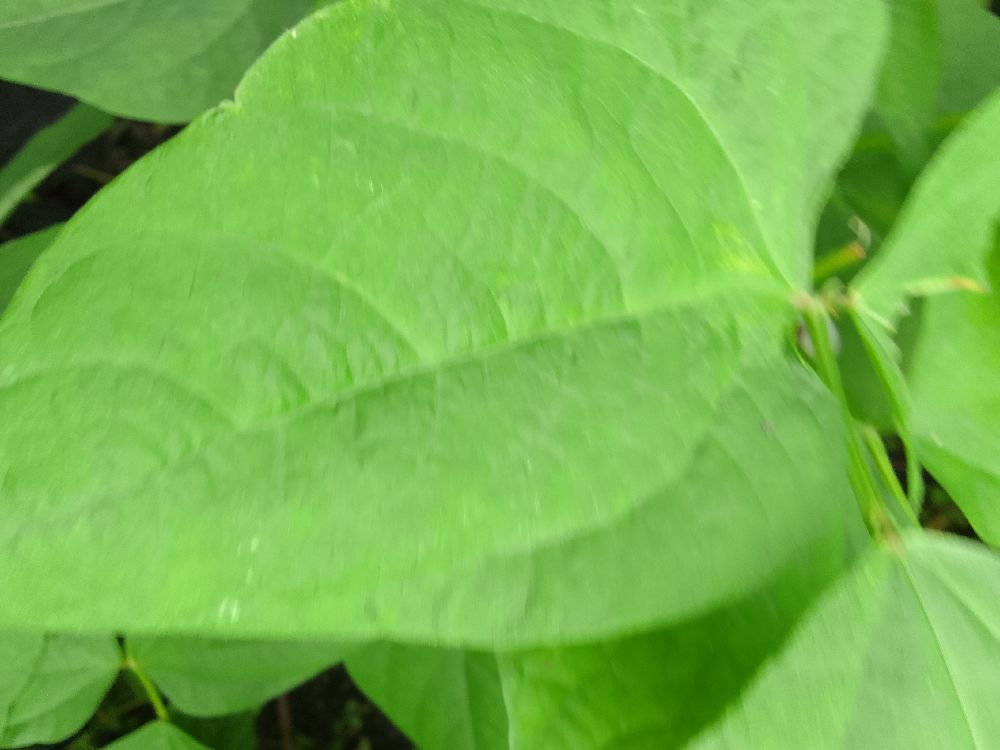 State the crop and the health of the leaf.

common bean, healthy
